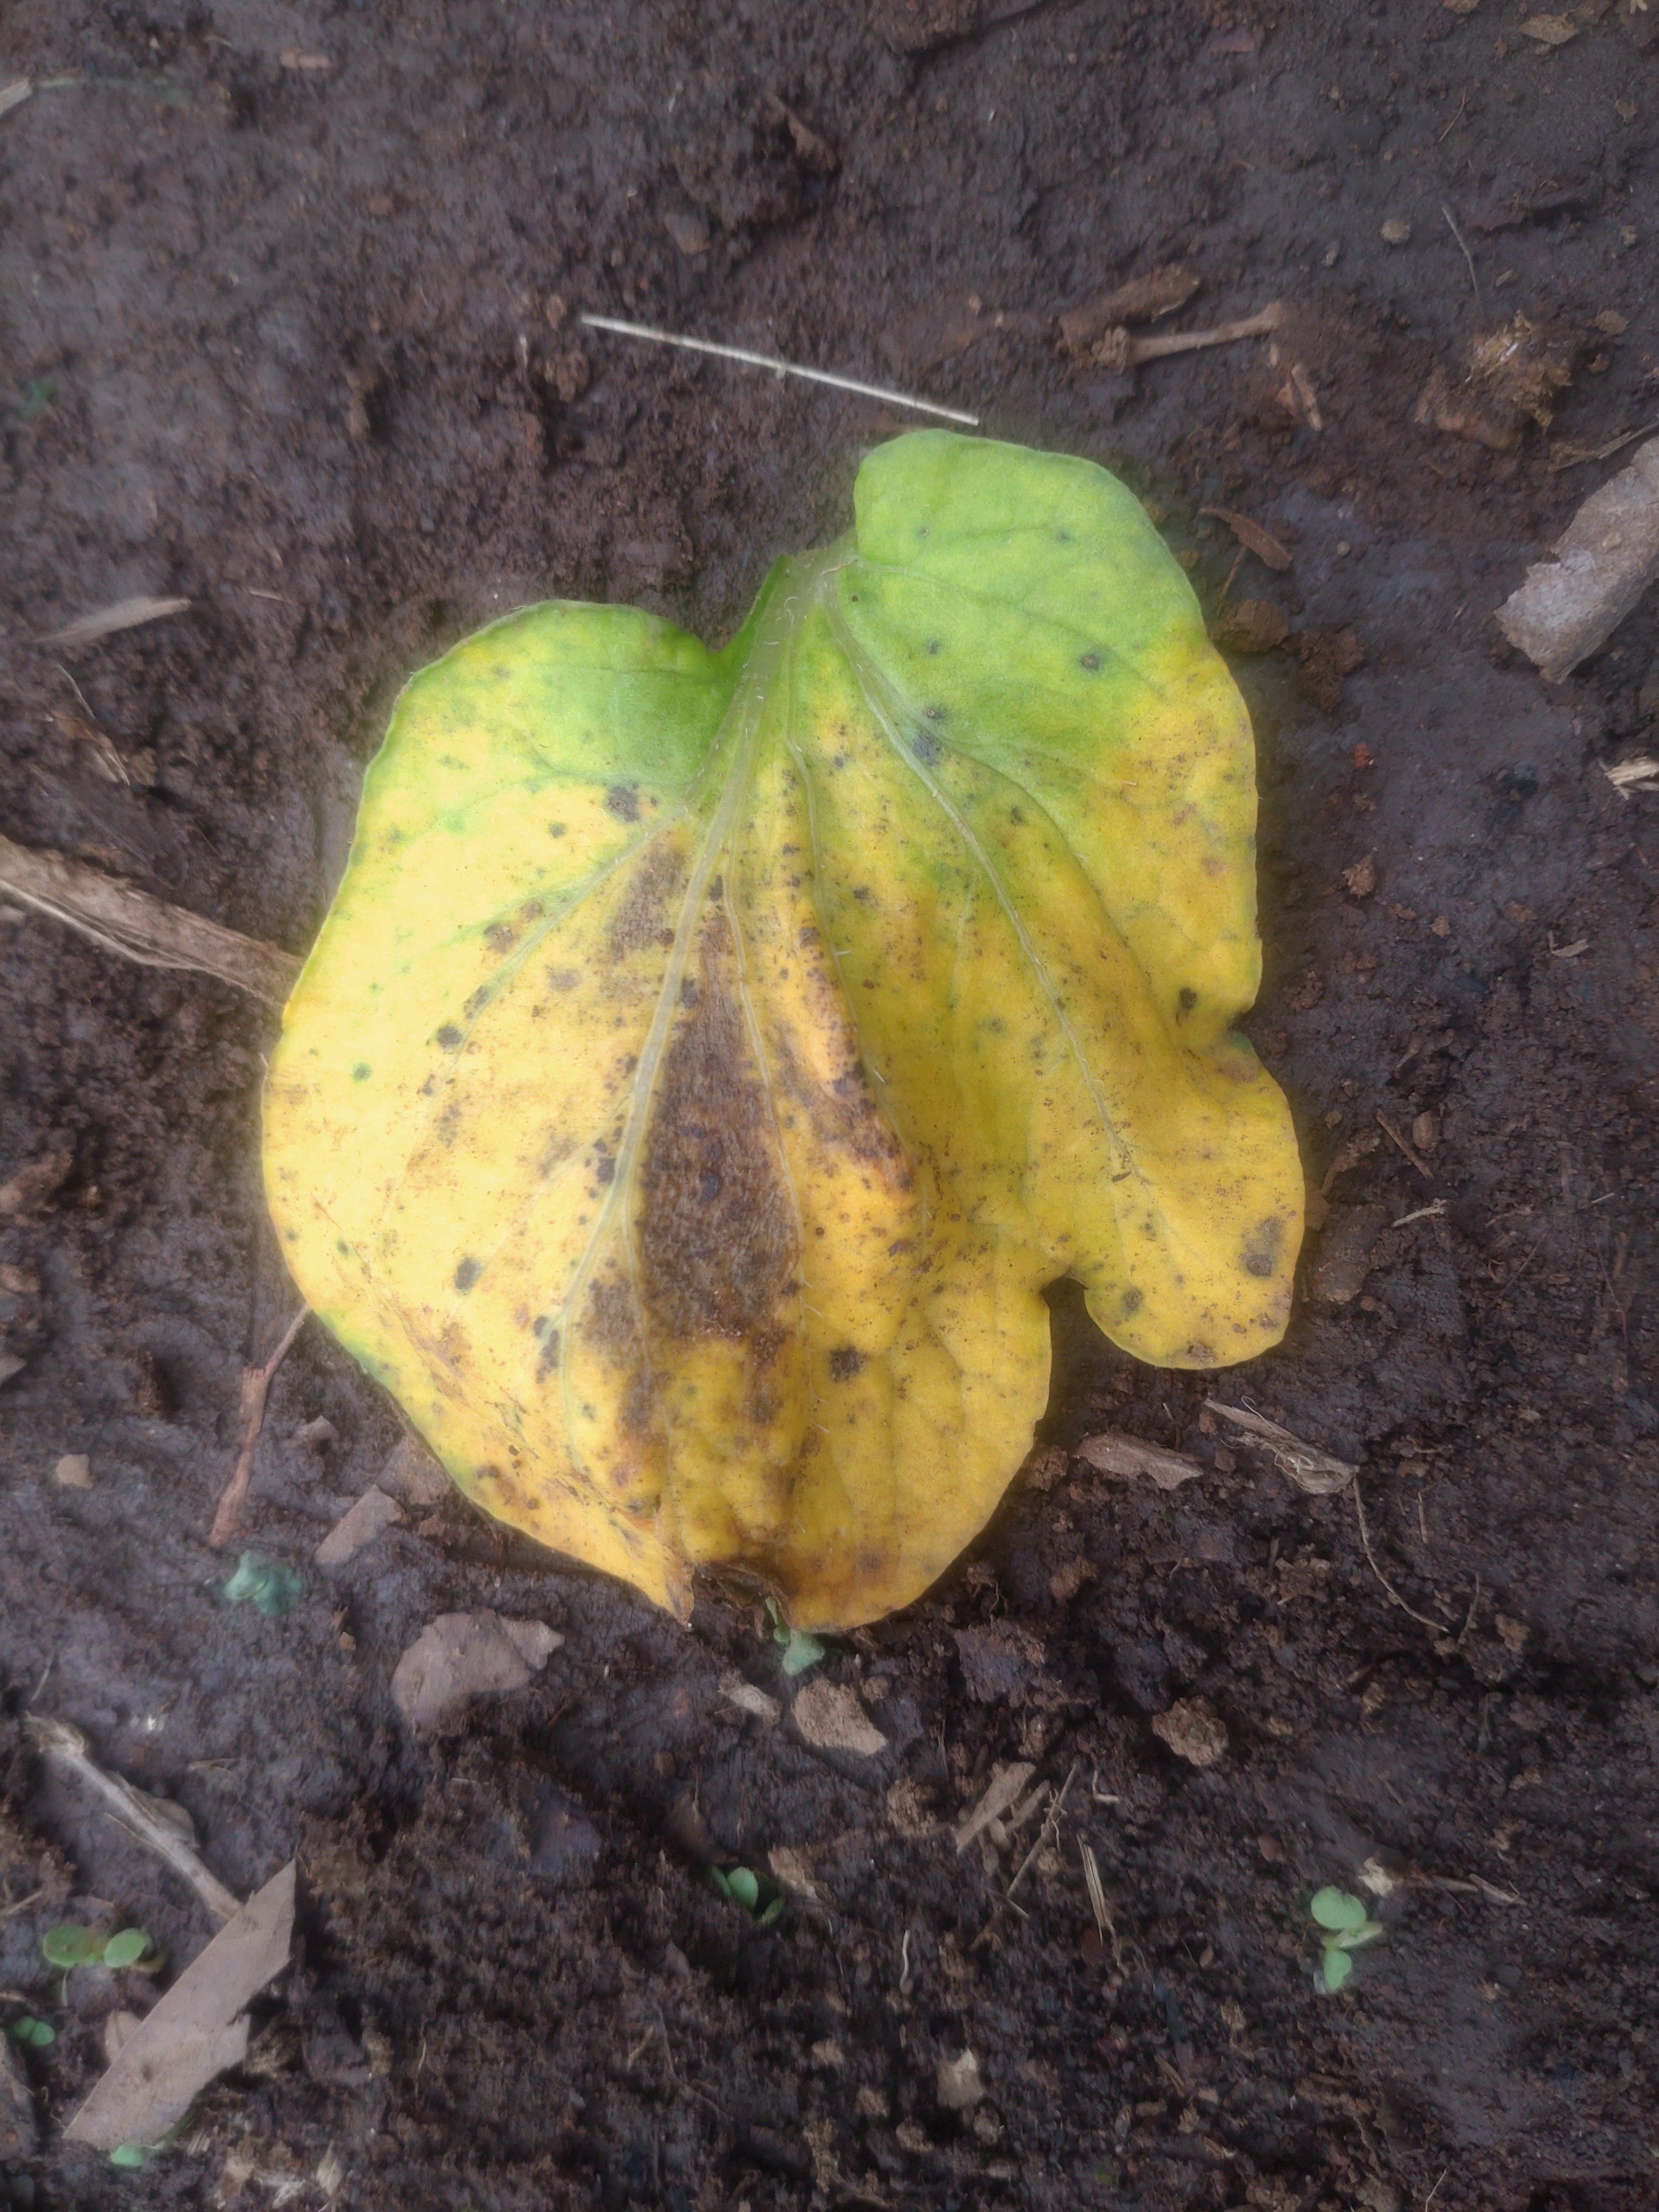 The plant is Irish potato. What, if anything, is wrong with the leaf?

late blight
